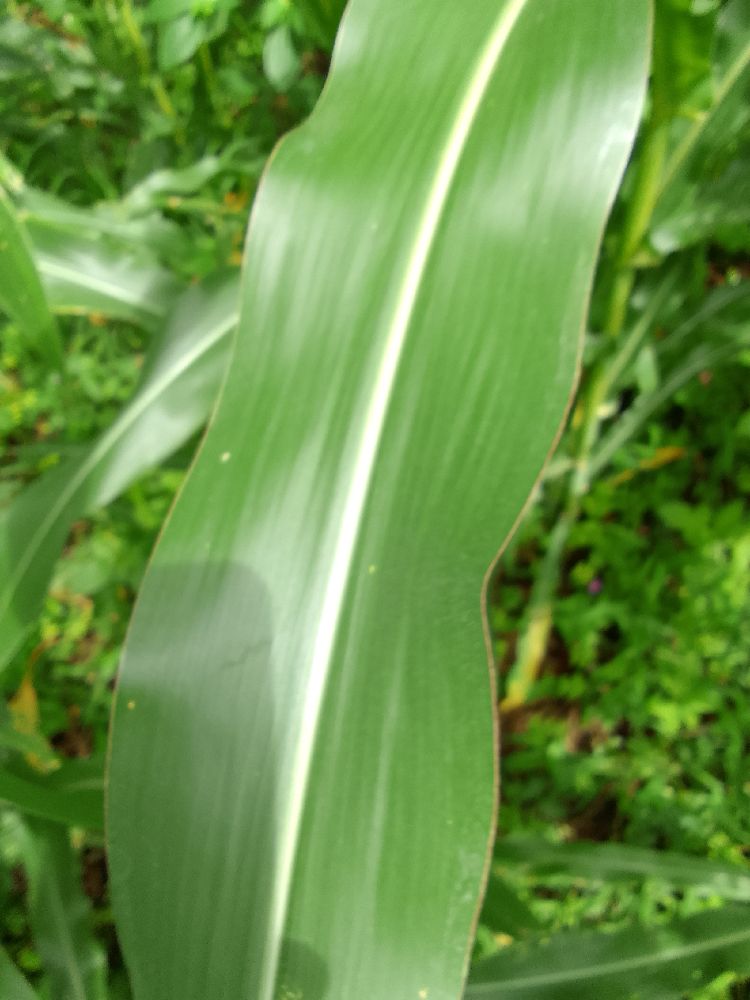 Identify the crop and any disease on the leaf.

maize, healthy
